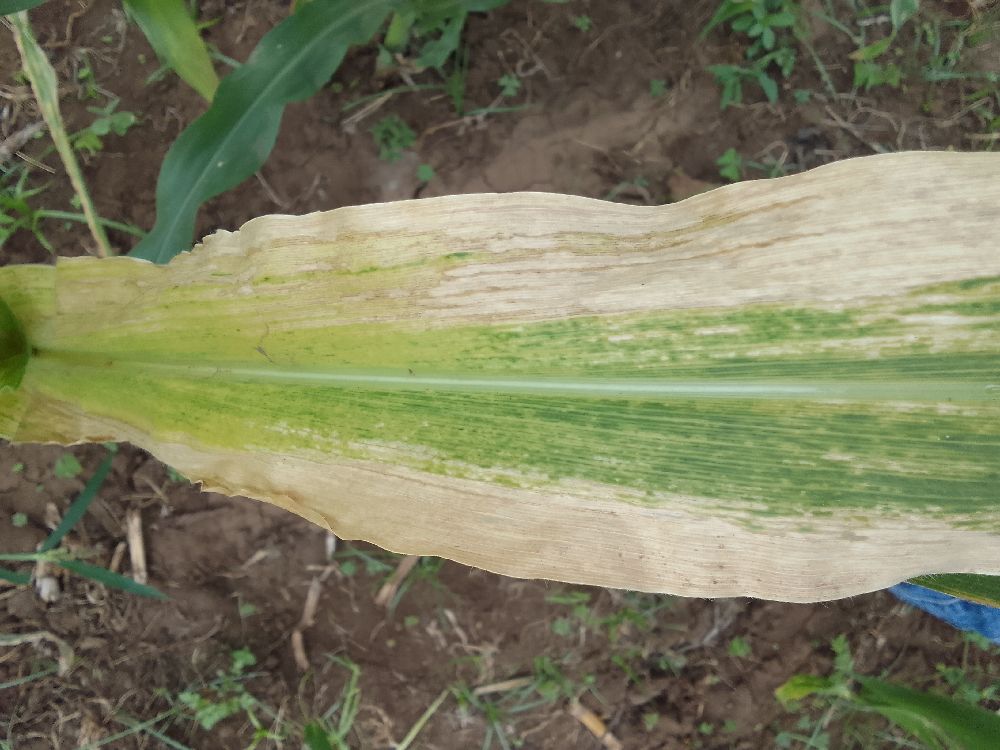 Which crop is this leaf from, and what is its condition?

maize, maize lethal necrosis
